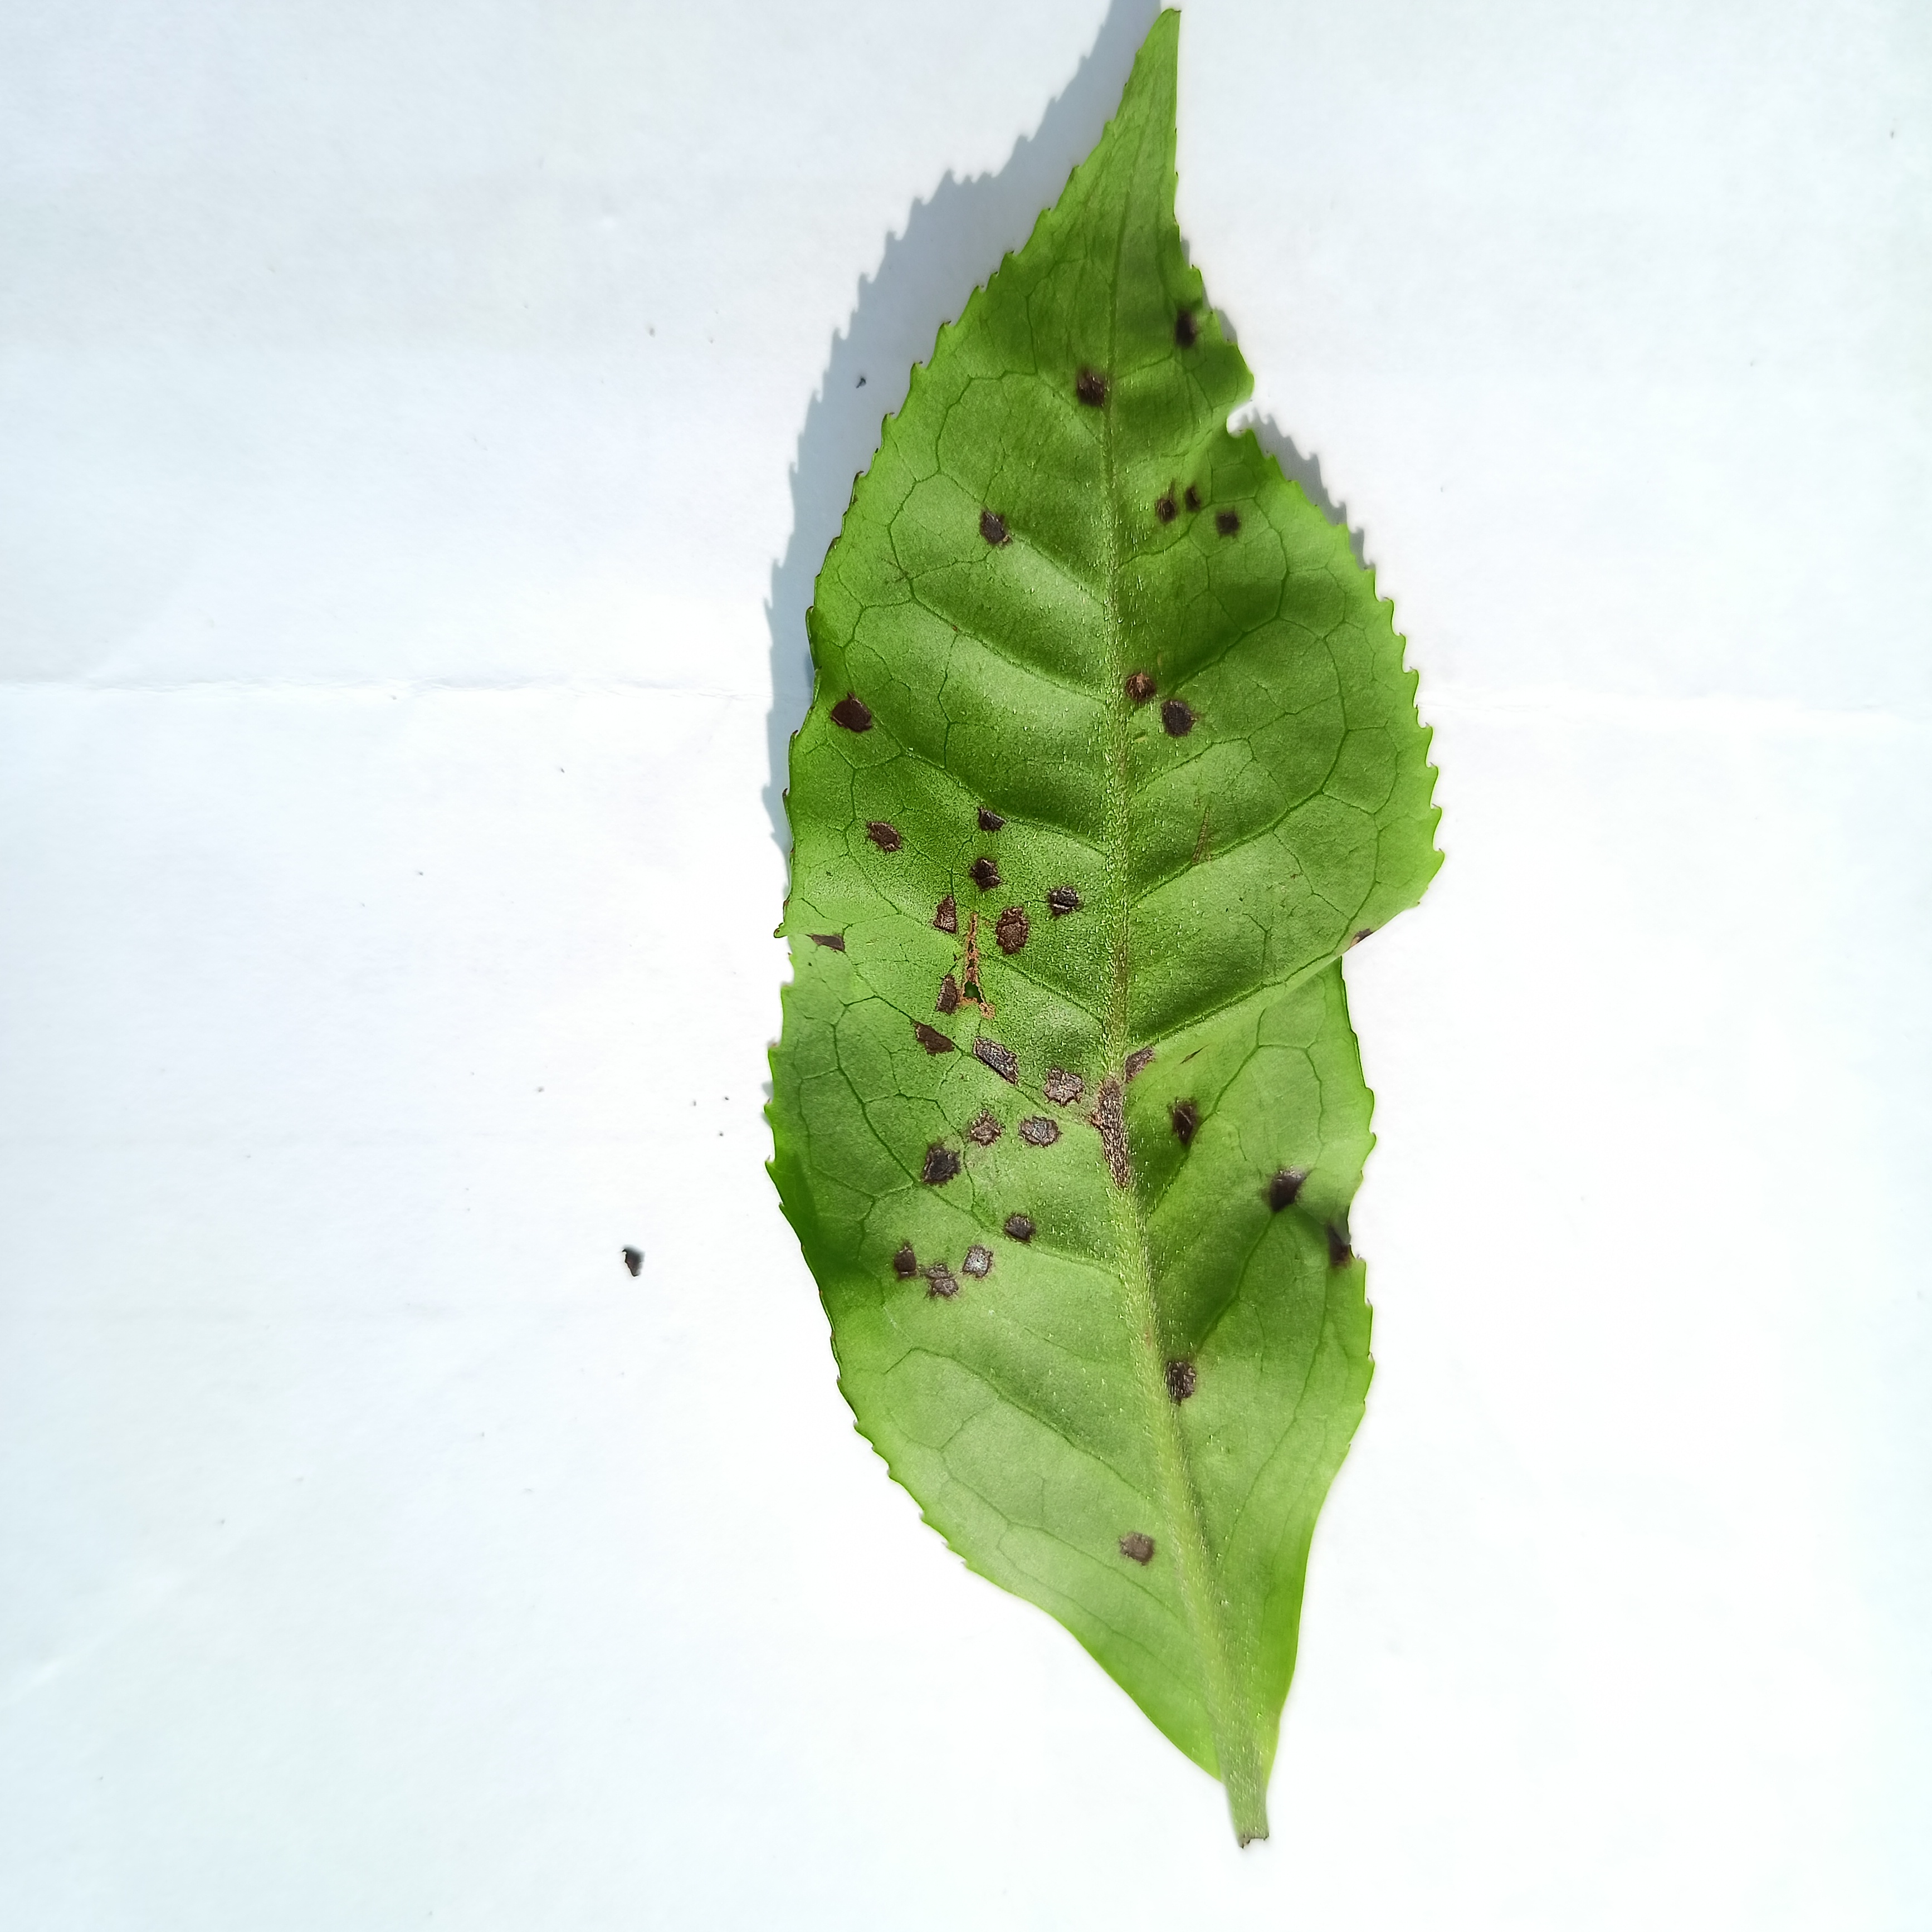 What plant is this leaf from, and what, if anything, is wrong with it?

tea, helopeltis
